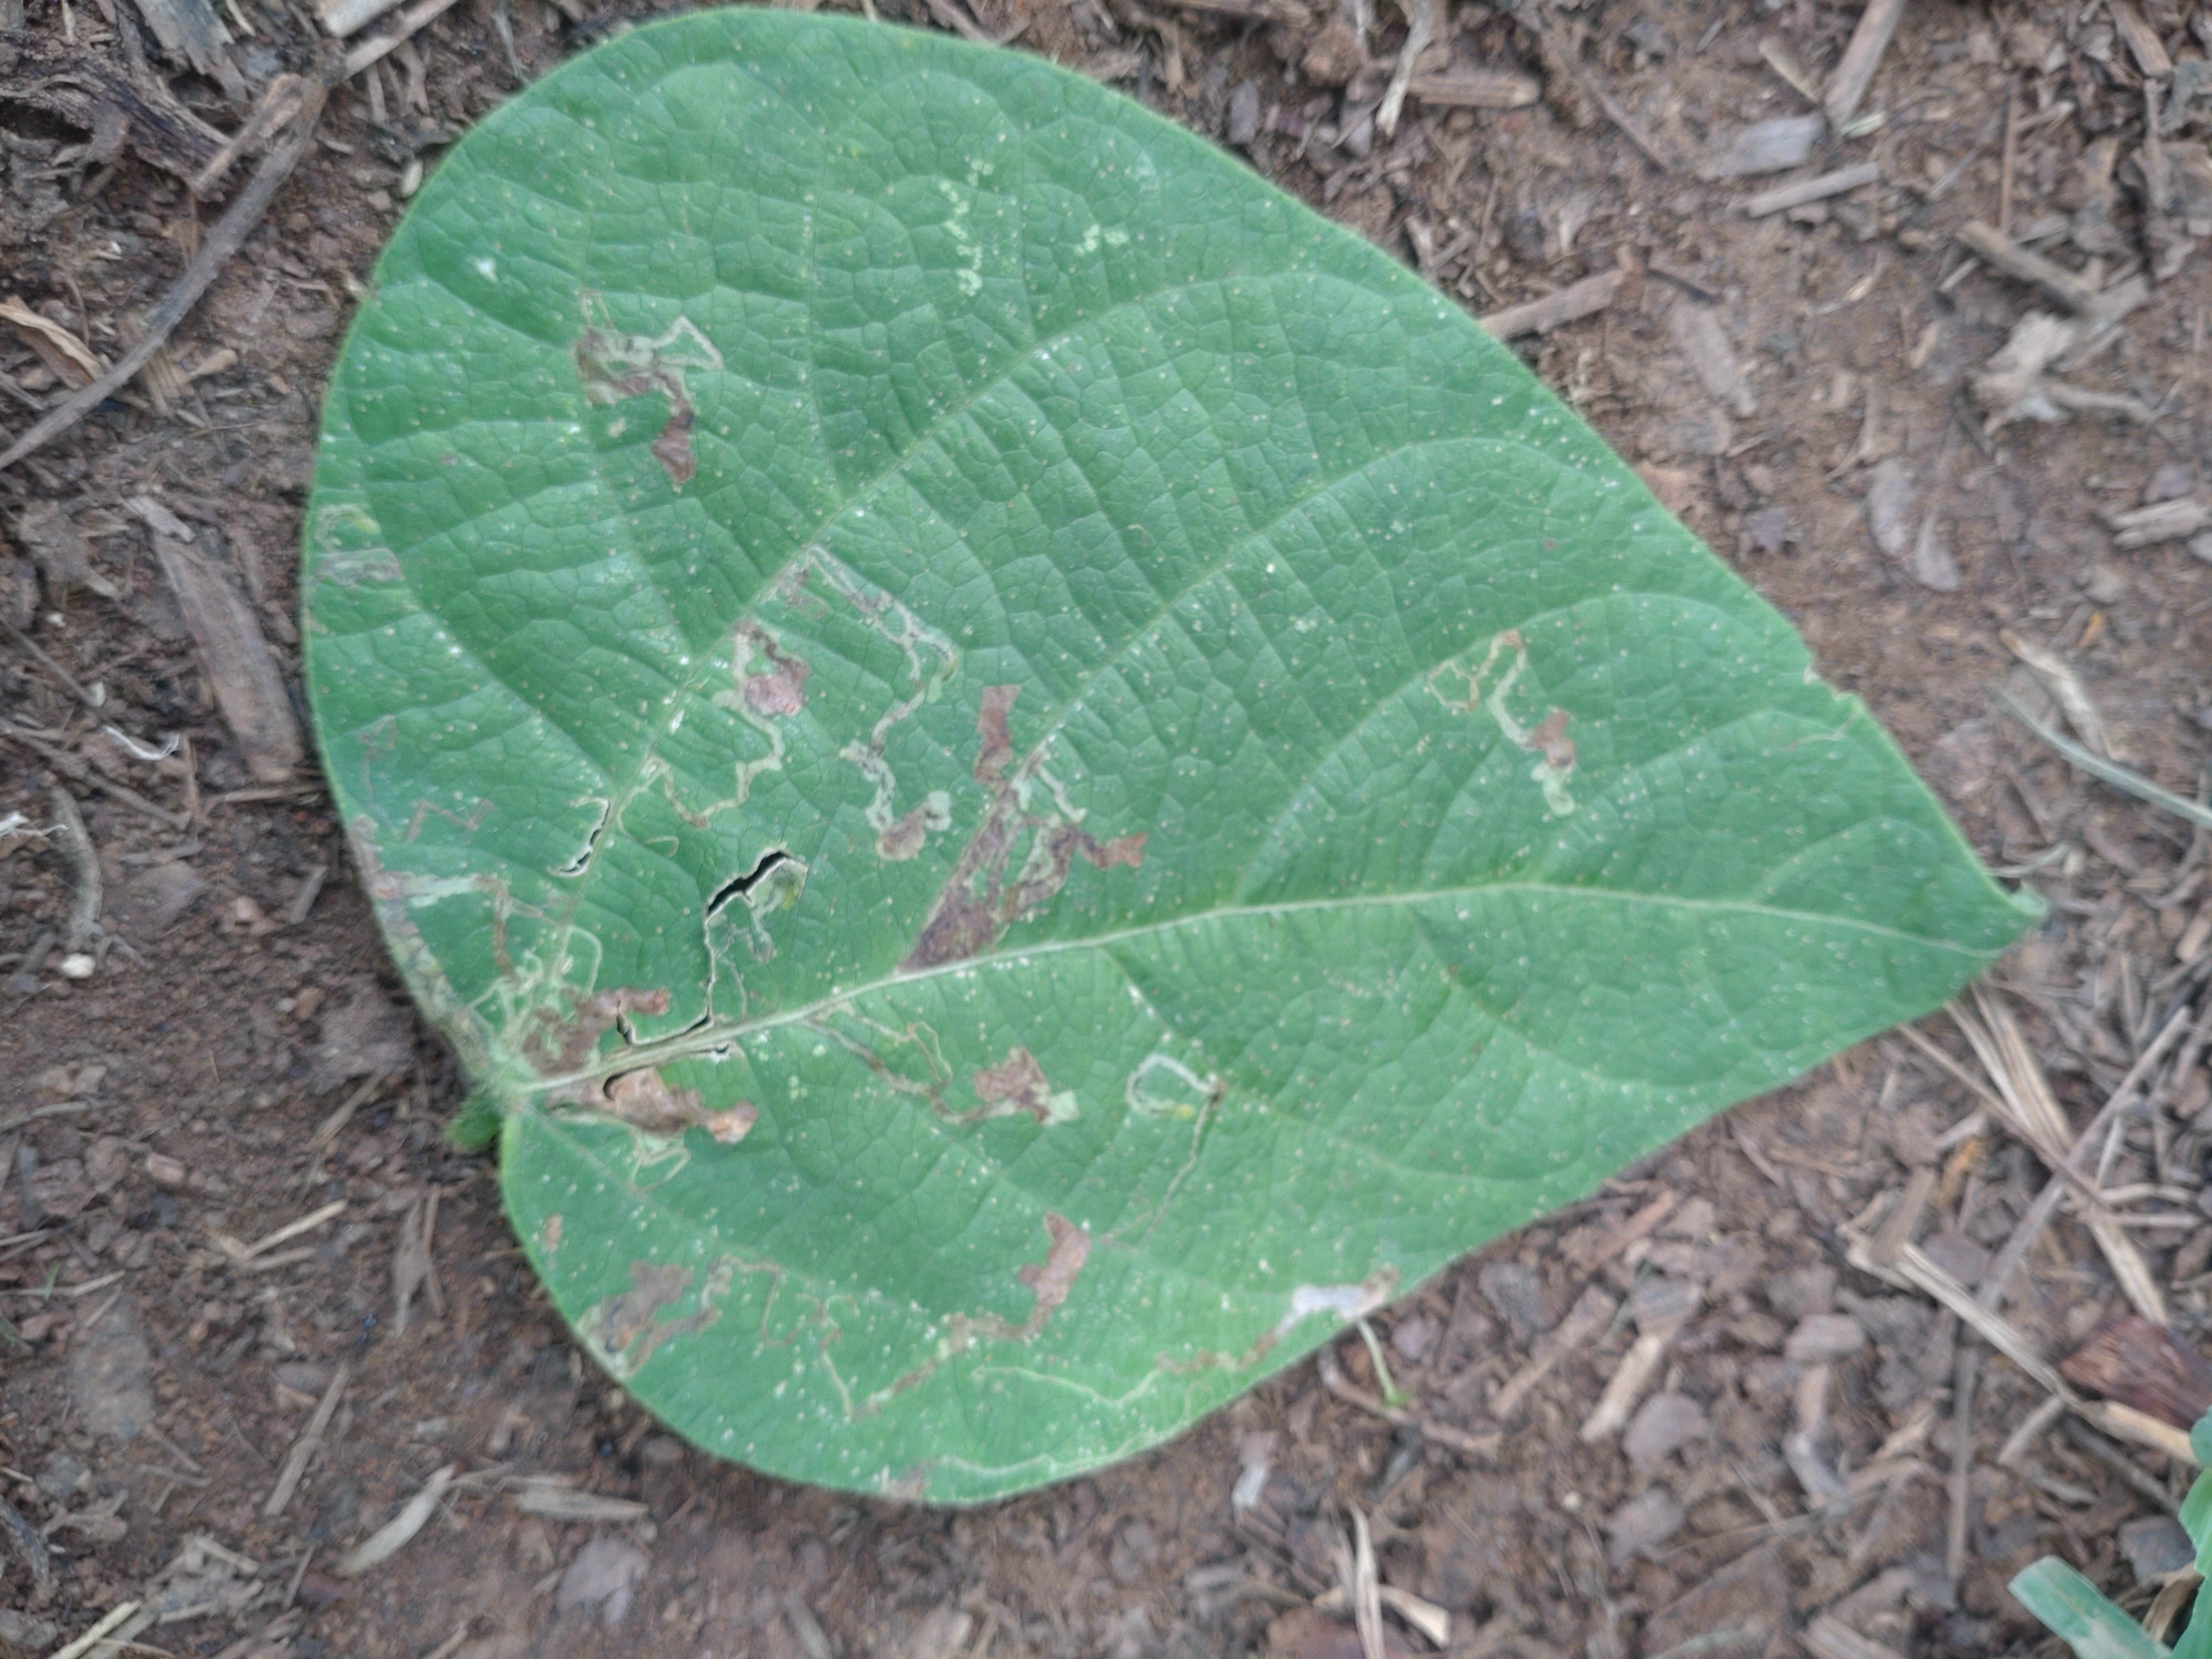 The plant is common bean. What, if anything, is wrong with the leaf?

anthracnose
